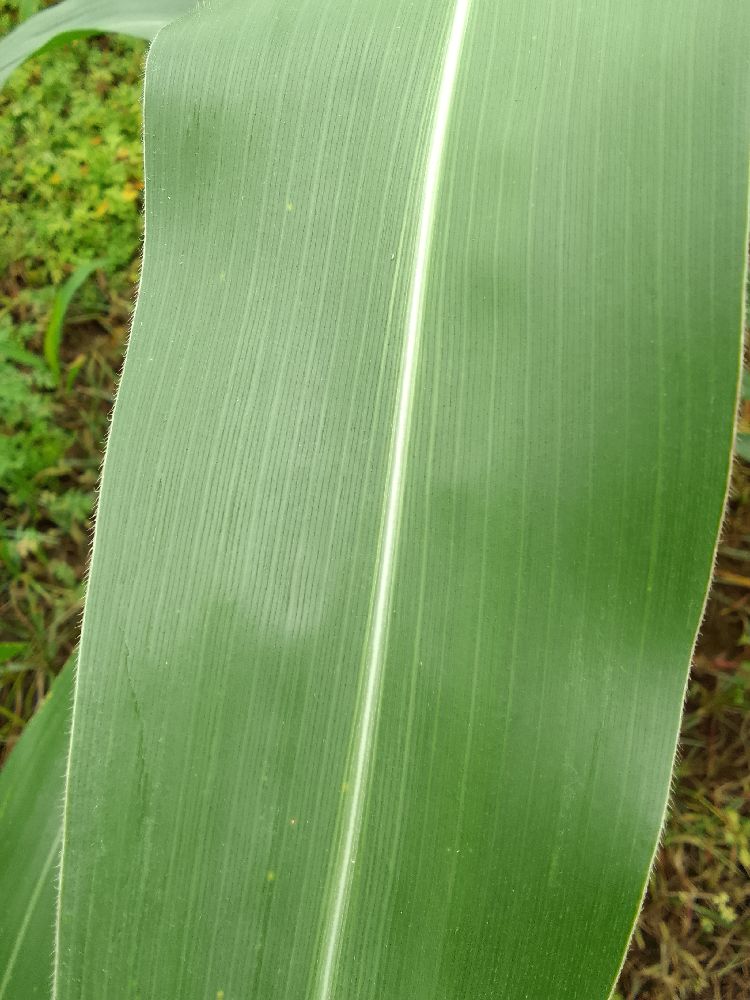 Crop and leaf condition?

maize, healthy
